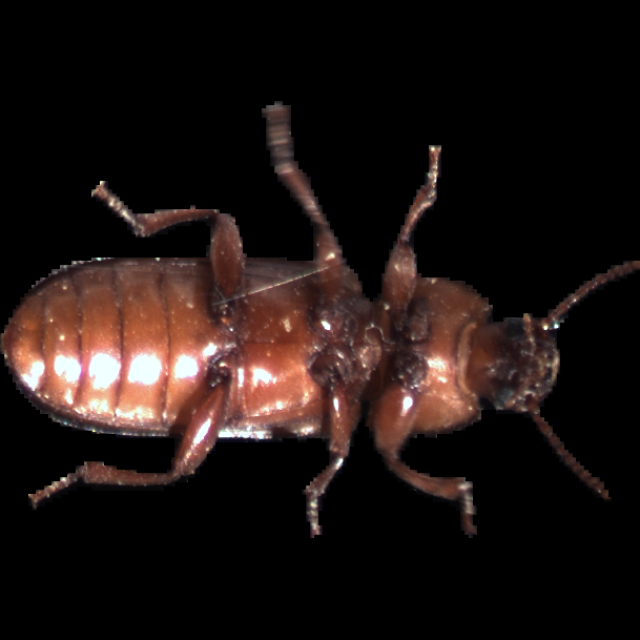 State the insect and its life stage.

mealworm beetle
